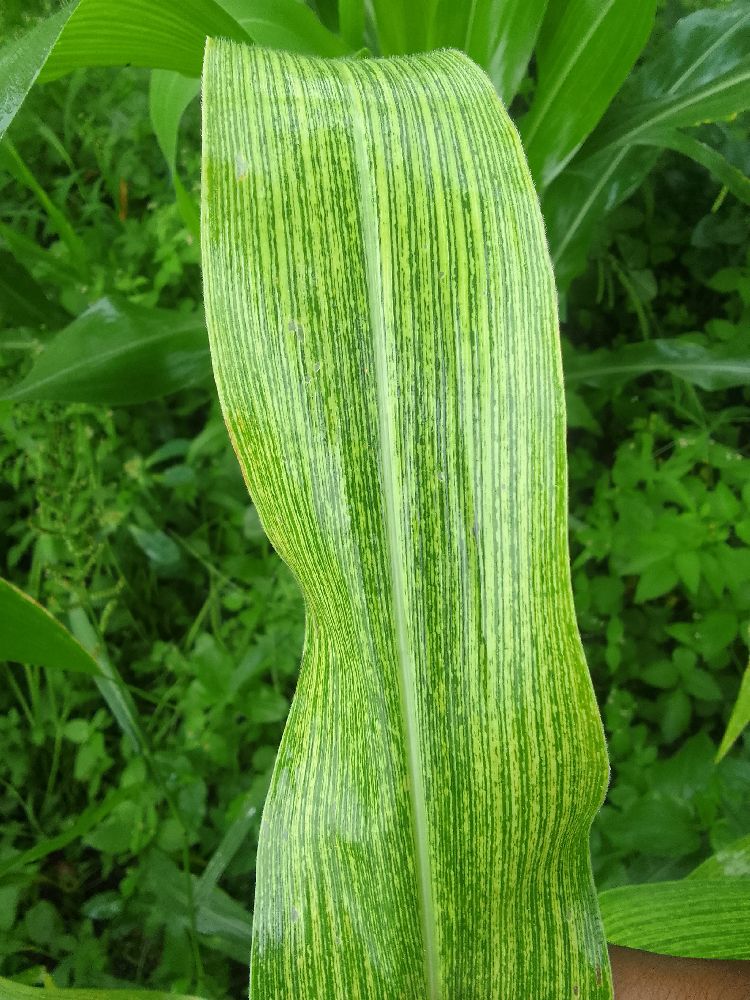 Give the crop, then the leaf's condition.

maize, healthy
